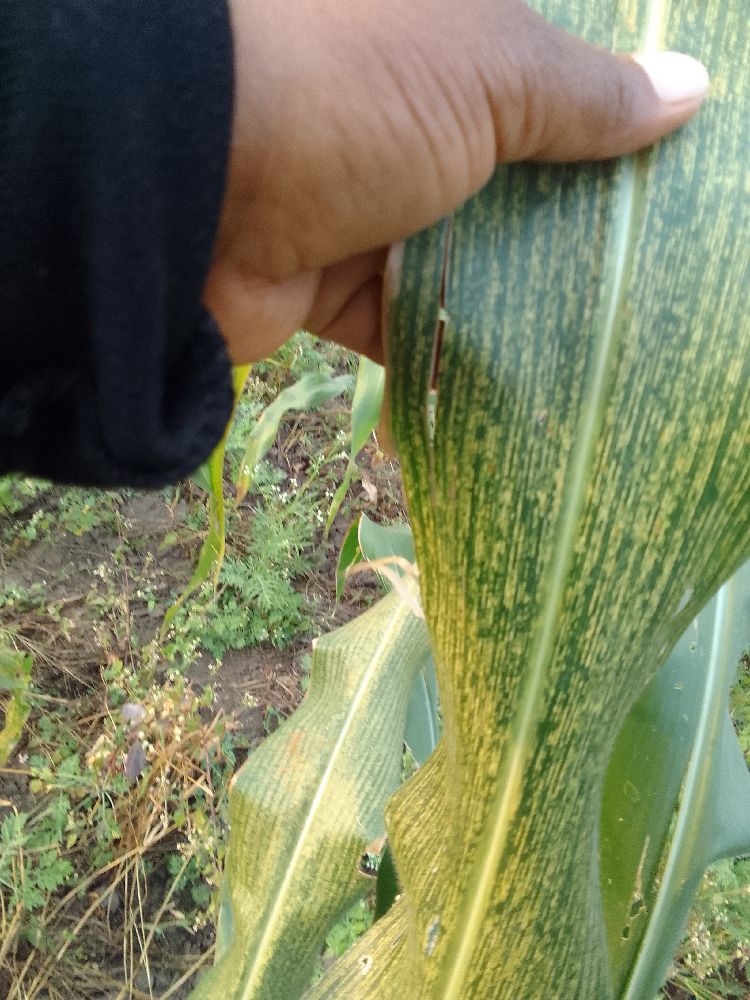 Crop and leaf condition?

maize, maize streak virus
